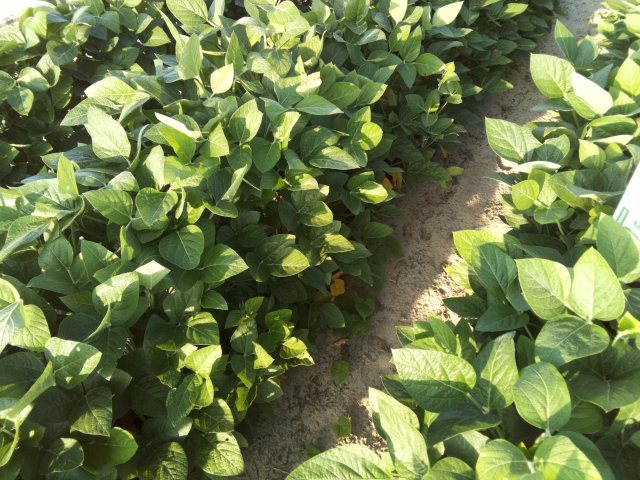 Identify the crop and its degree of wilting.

soybean, leaves with no wilting
